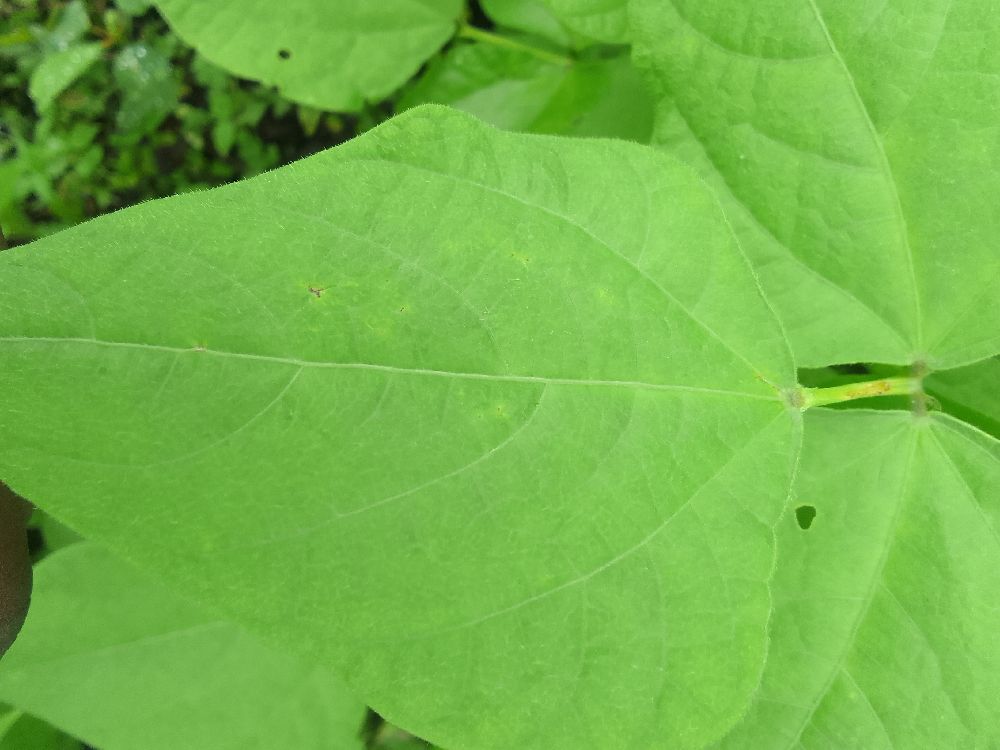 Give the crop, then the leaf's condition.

common bean, healthy
